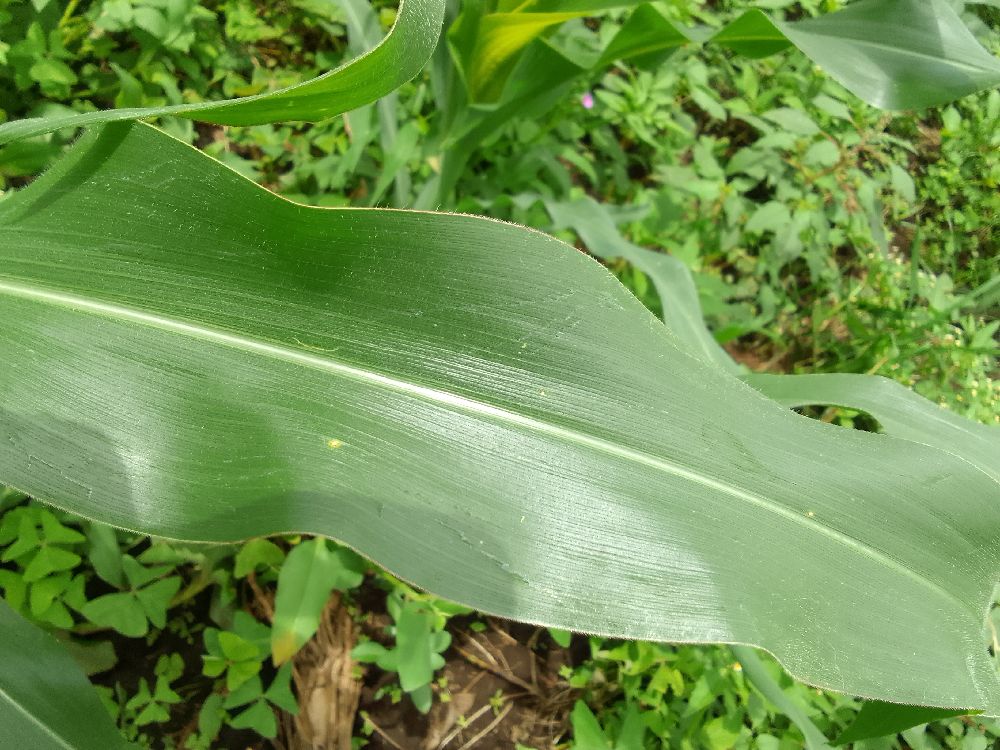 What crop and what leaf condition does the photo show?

maize, healthy
